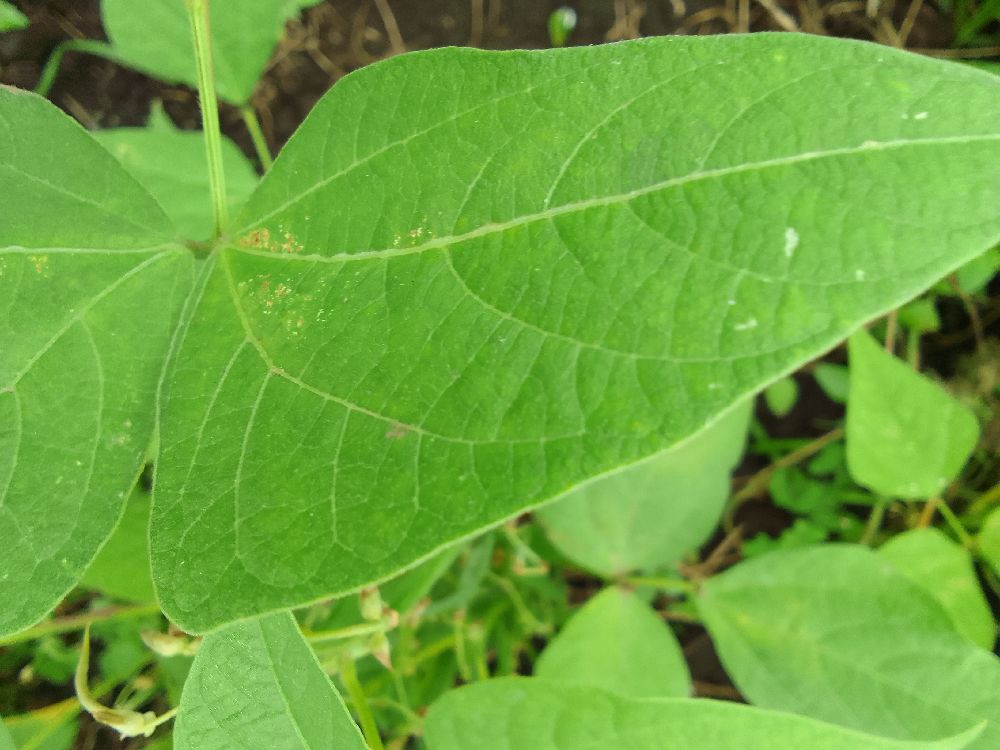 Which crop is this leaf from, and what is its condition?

common bean, healthy
